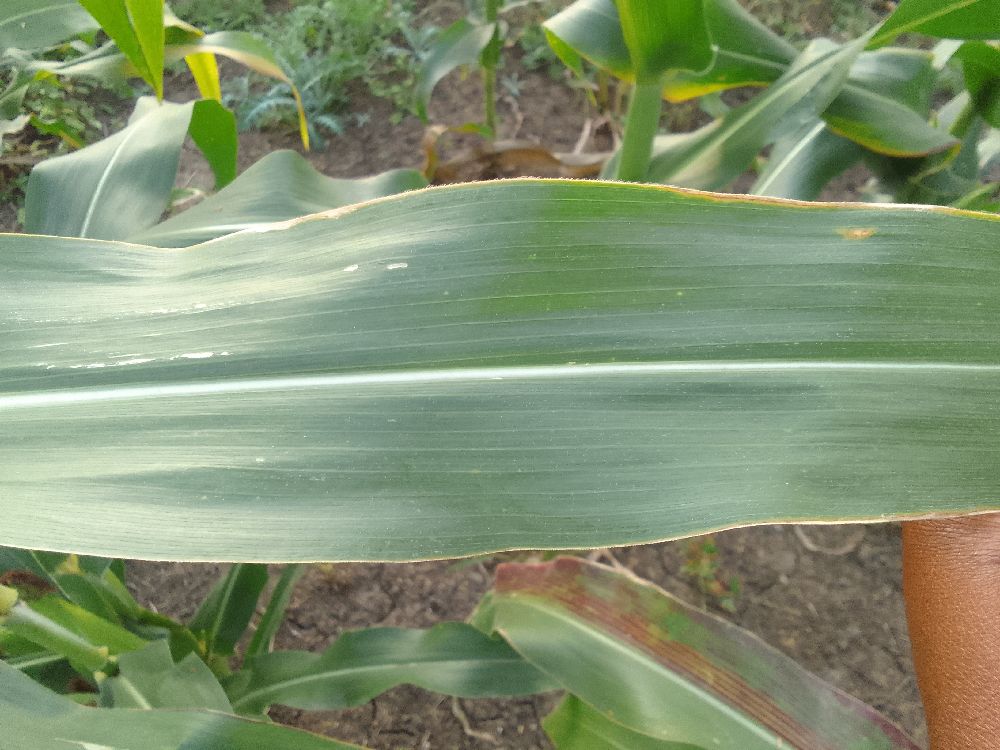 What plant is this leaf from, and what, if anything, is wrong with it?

maize, healthy
